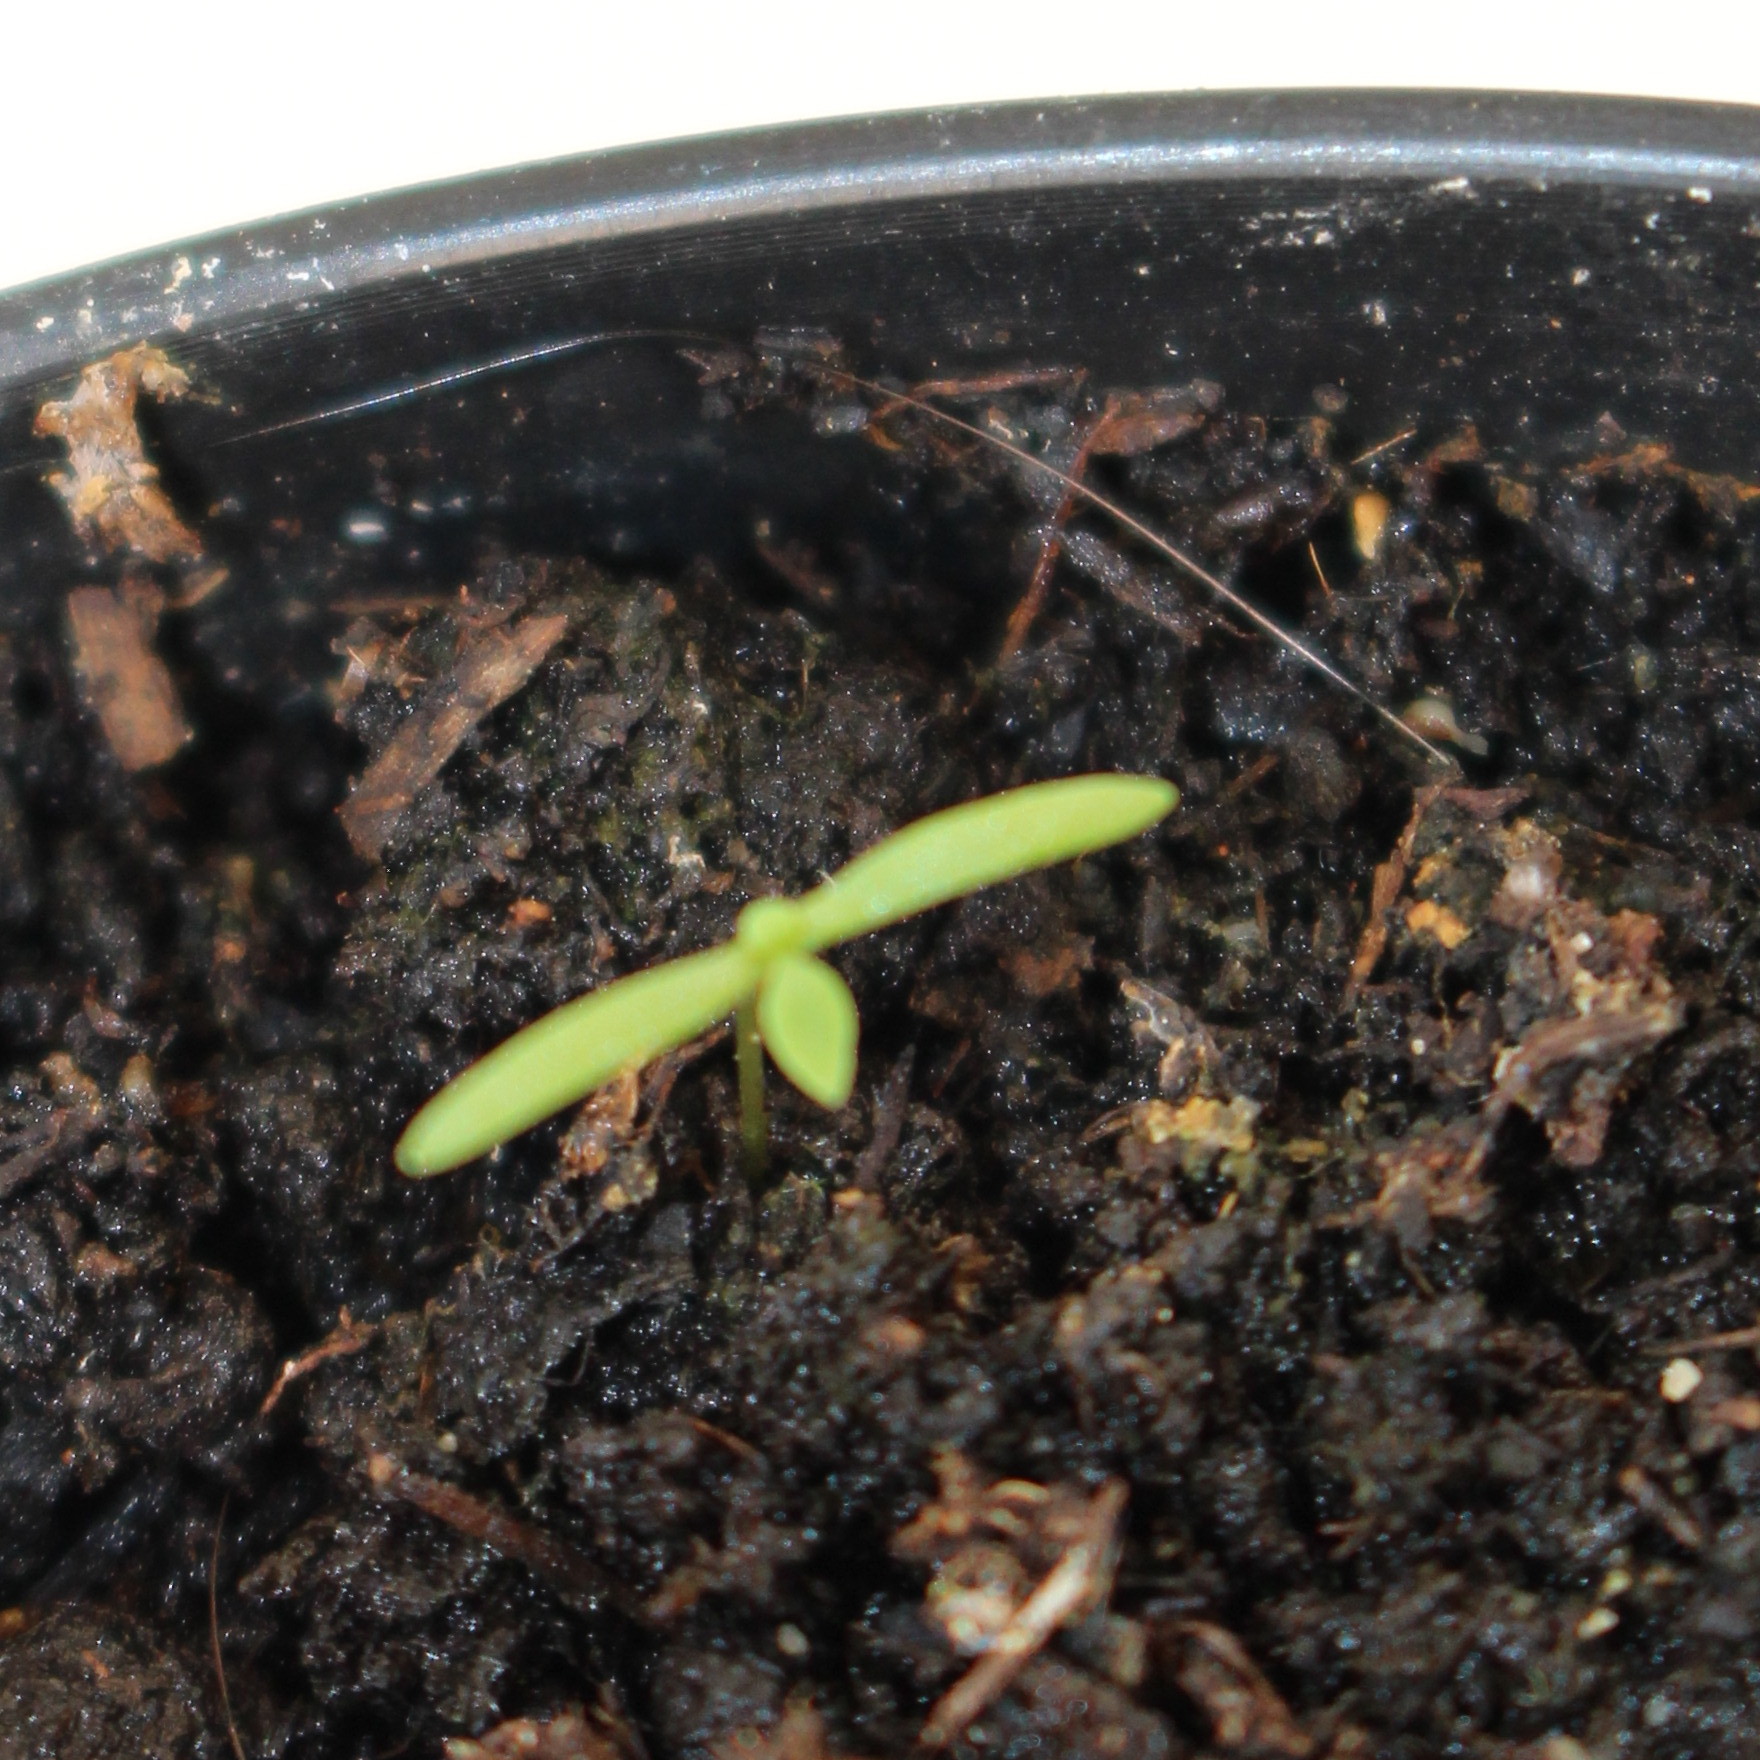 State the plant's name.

Papaver rhoeas
